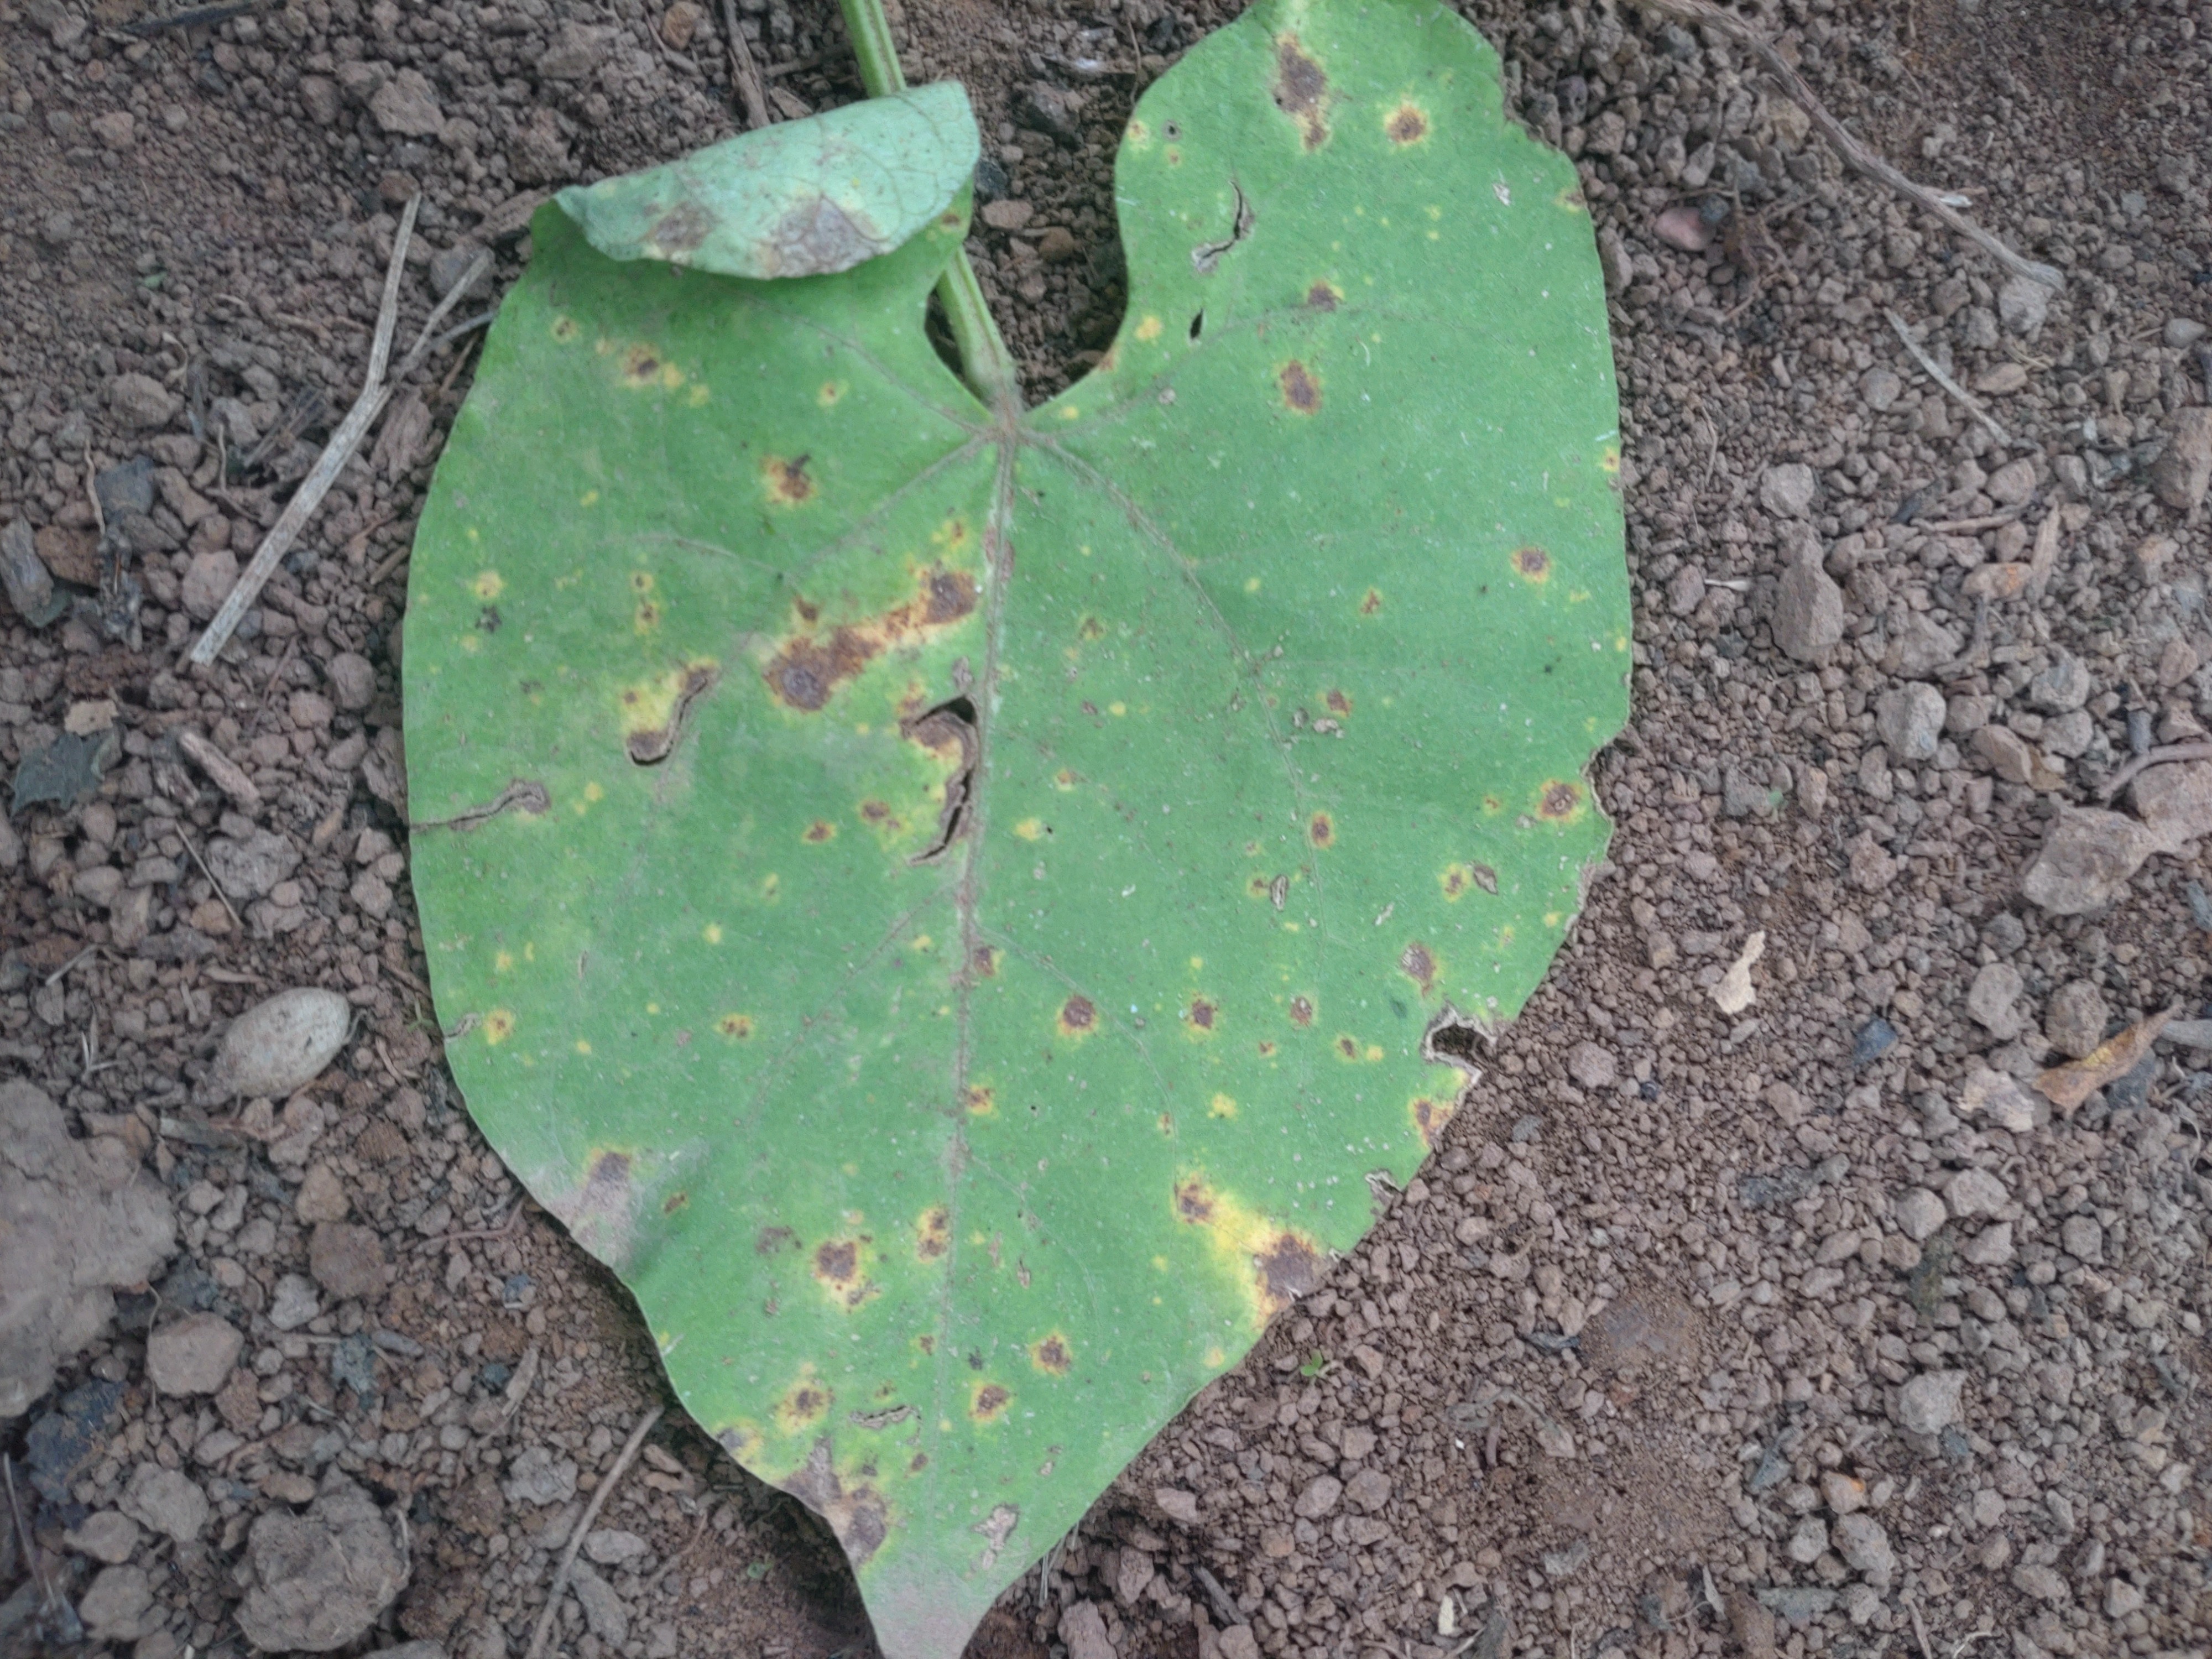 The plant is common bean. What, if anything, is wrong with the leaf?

rust
